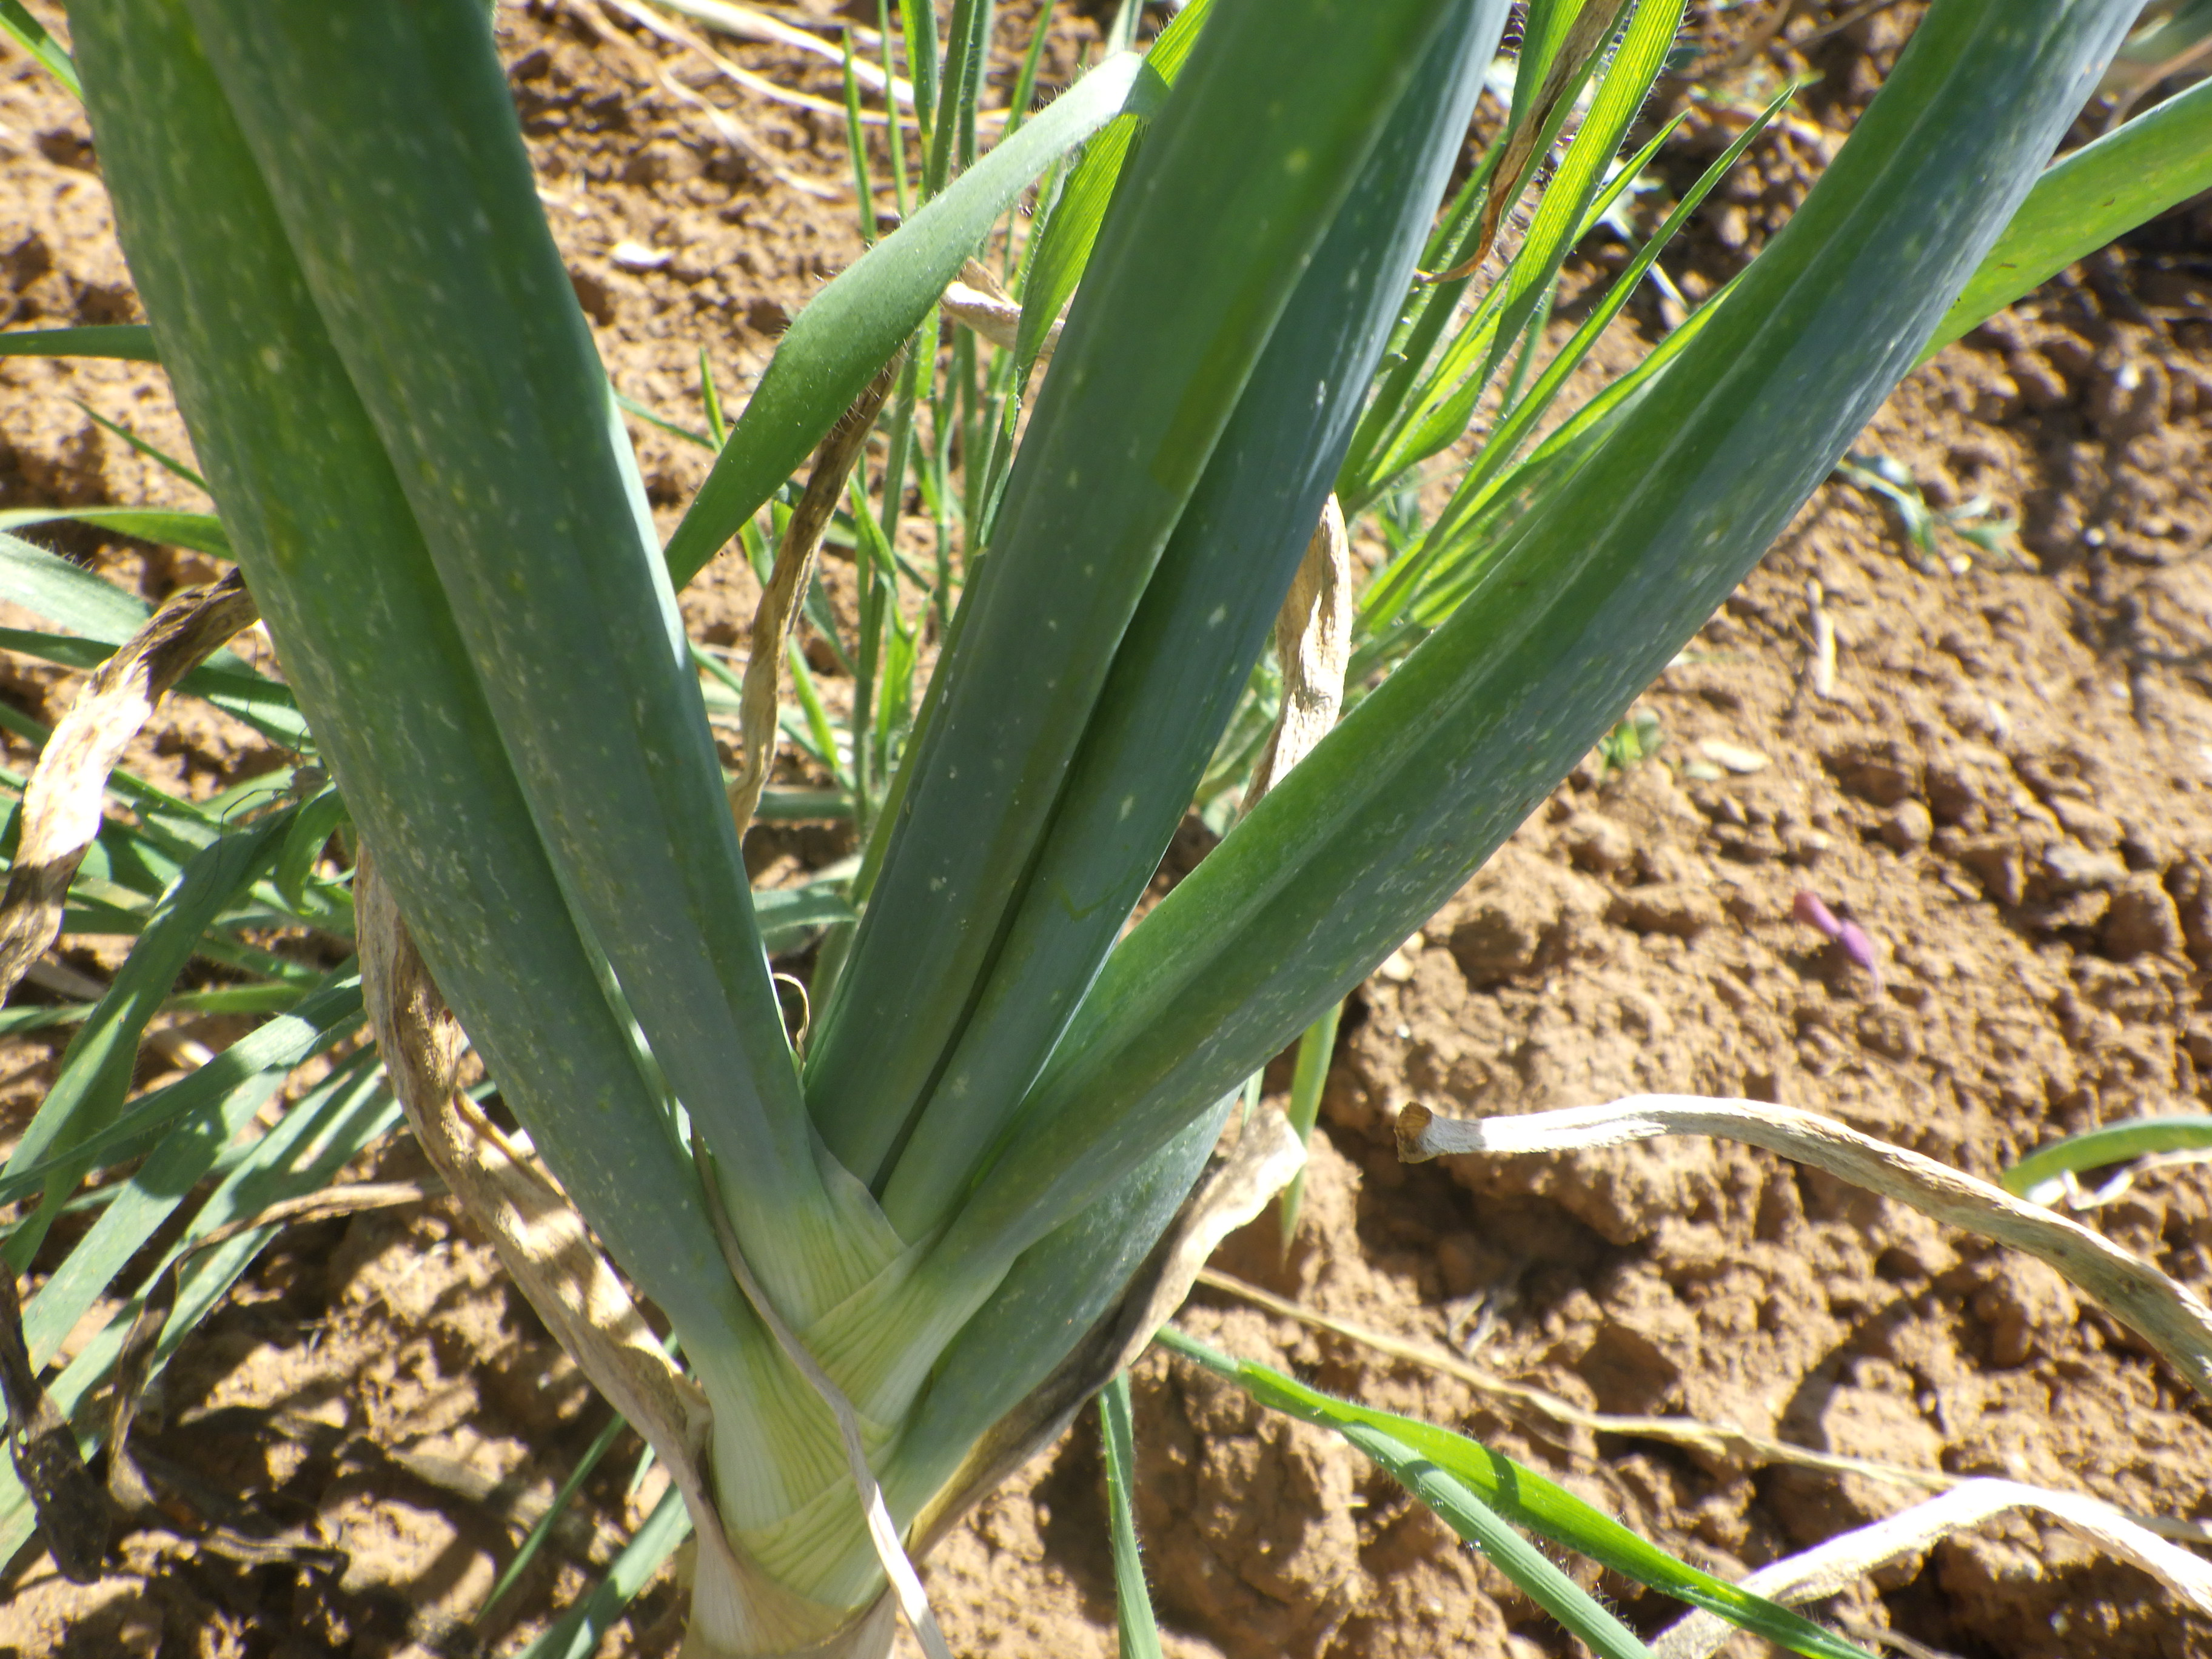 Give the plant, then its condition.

onion, downy mildew, weeds
